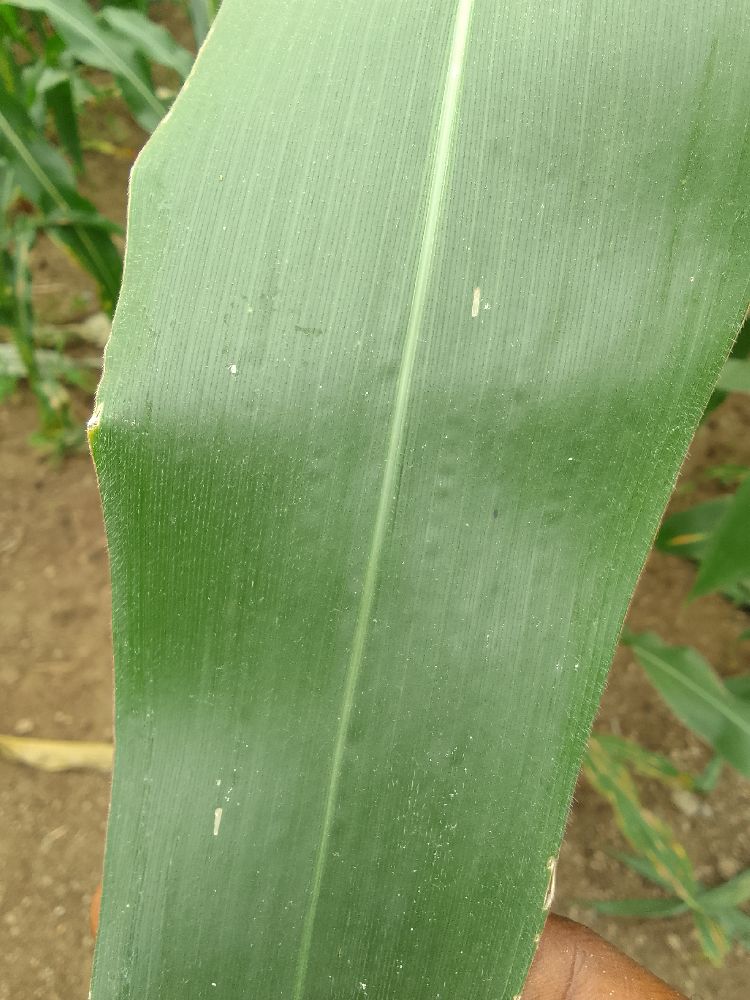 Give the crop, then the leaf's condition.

maize, healthy
